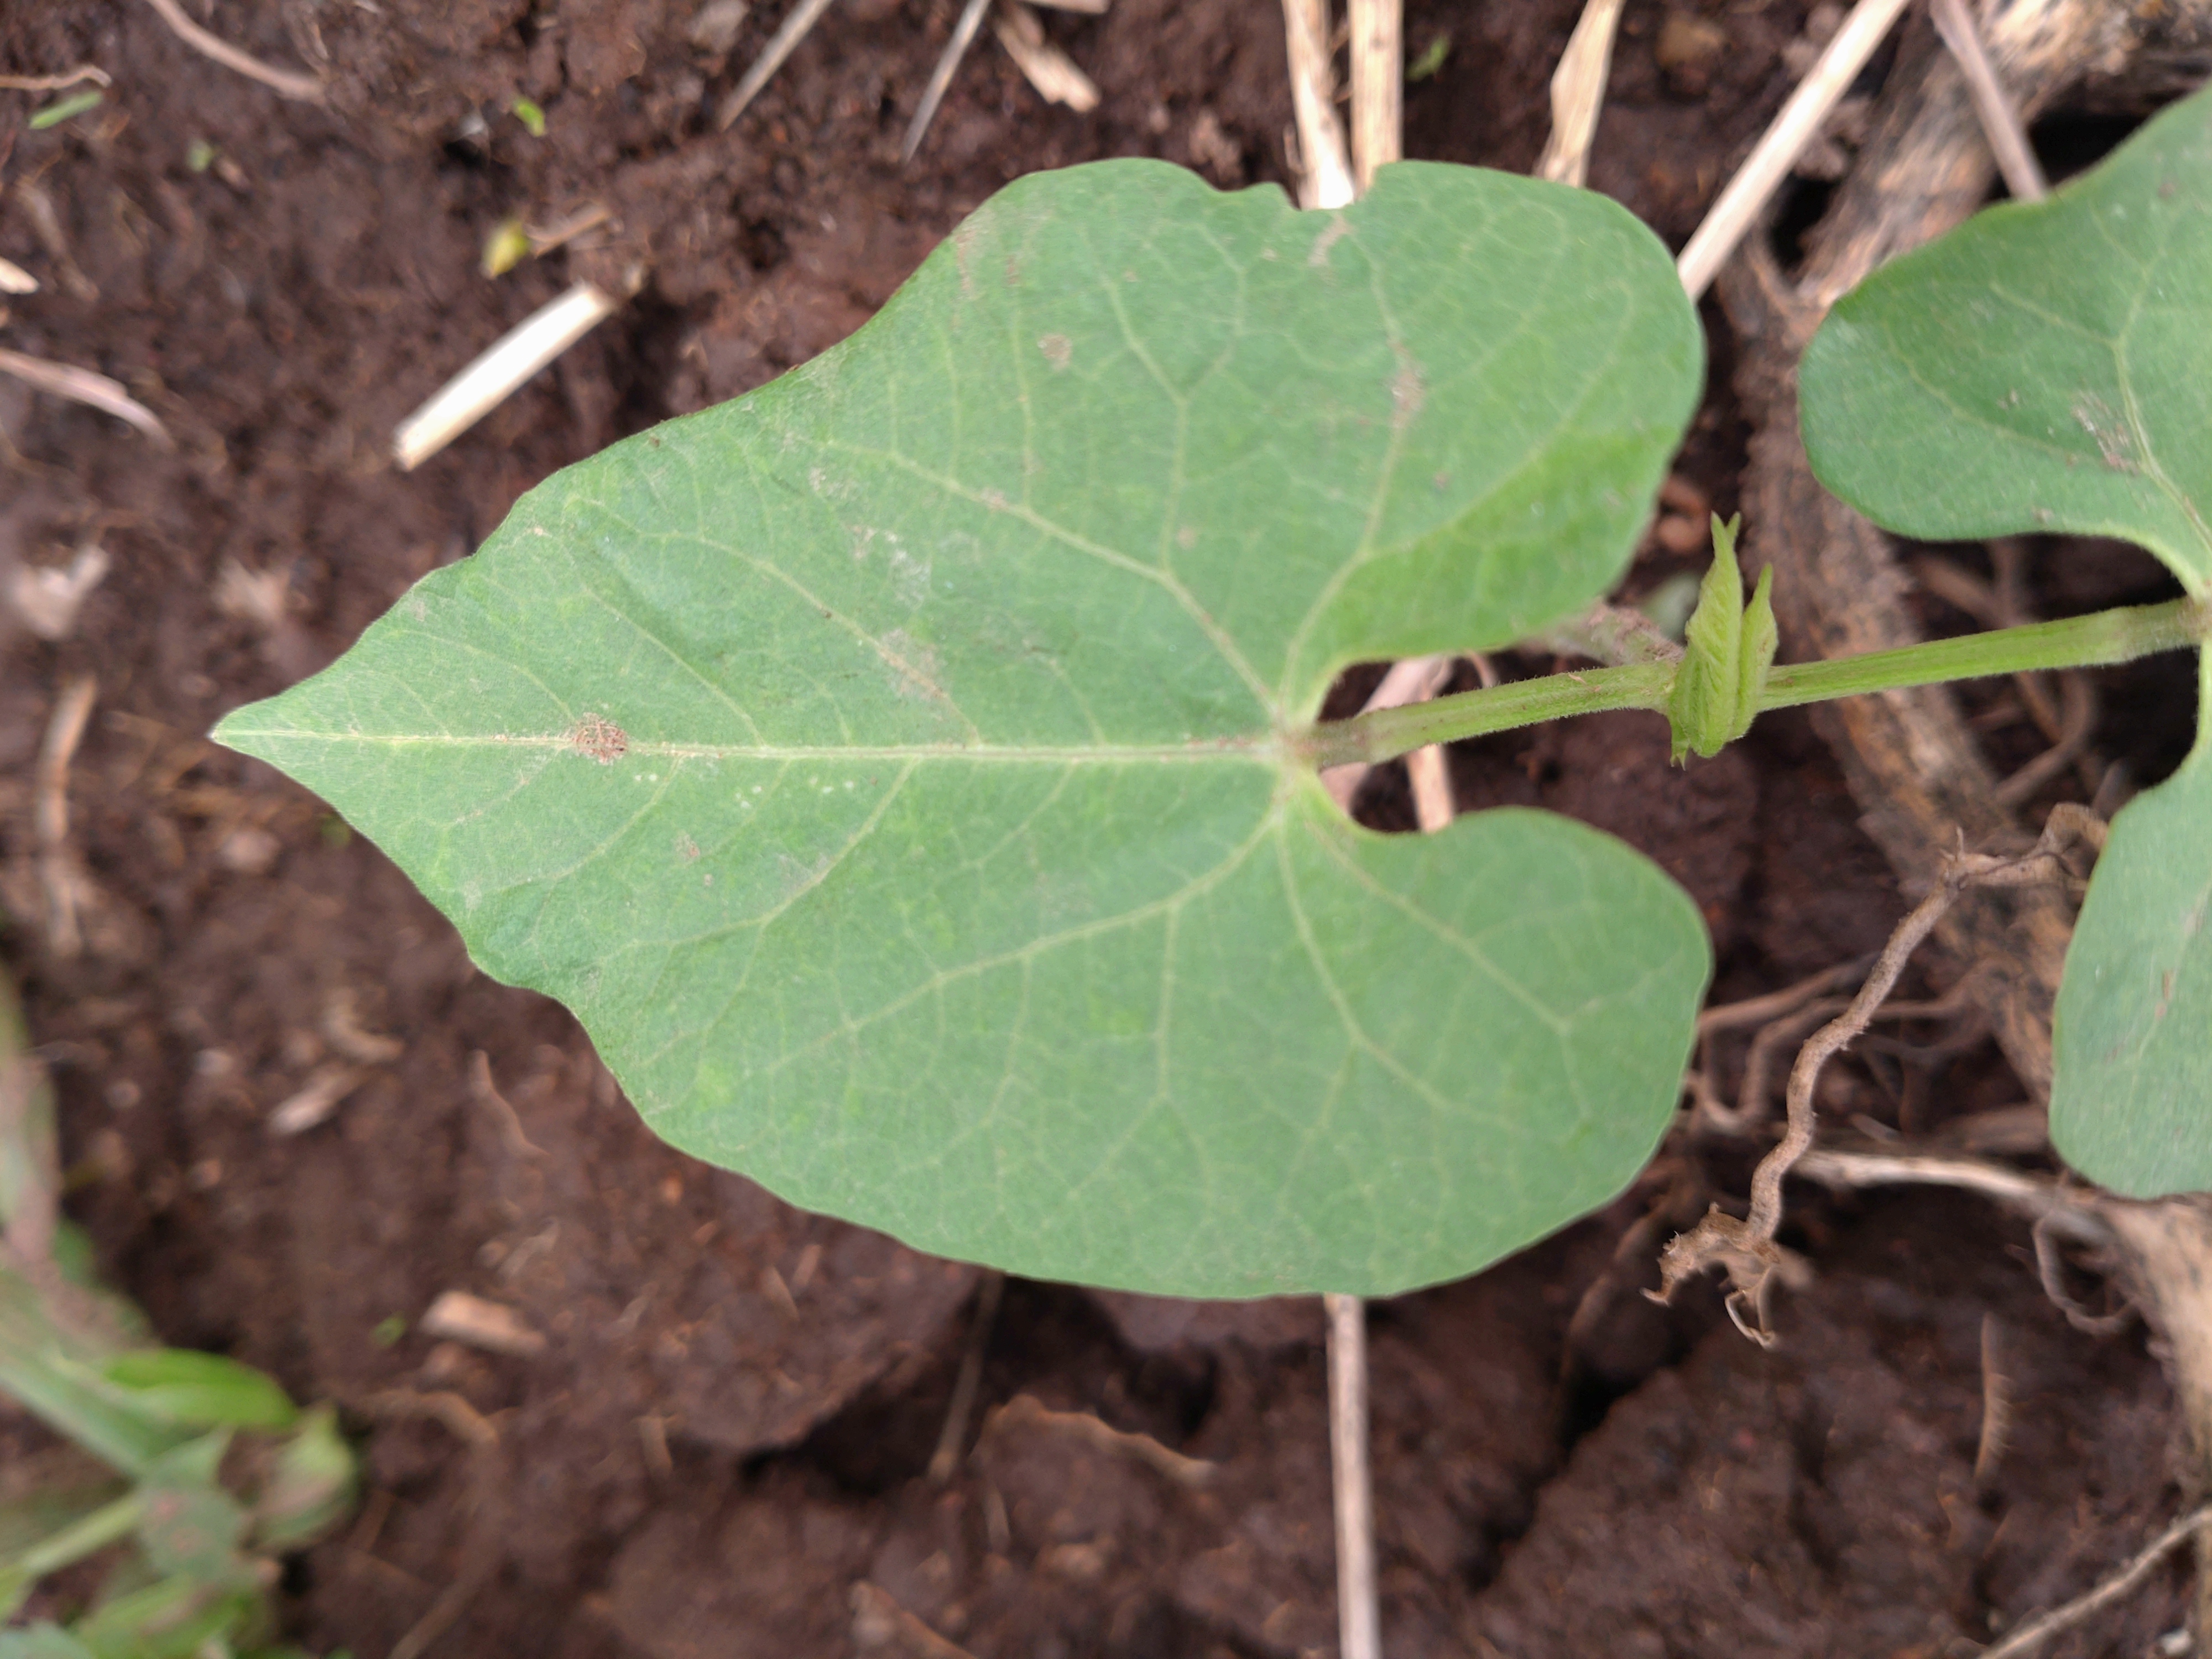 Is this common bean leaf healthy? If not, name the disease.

healthy
